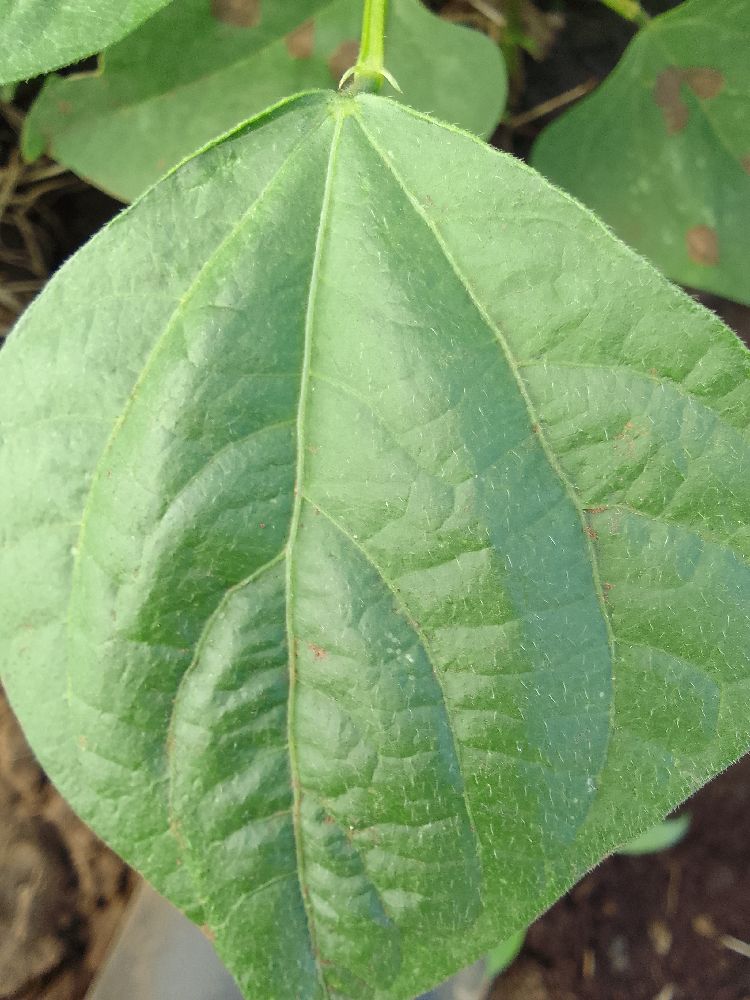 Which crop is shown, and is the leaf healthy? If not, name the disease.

common bean, healthy
